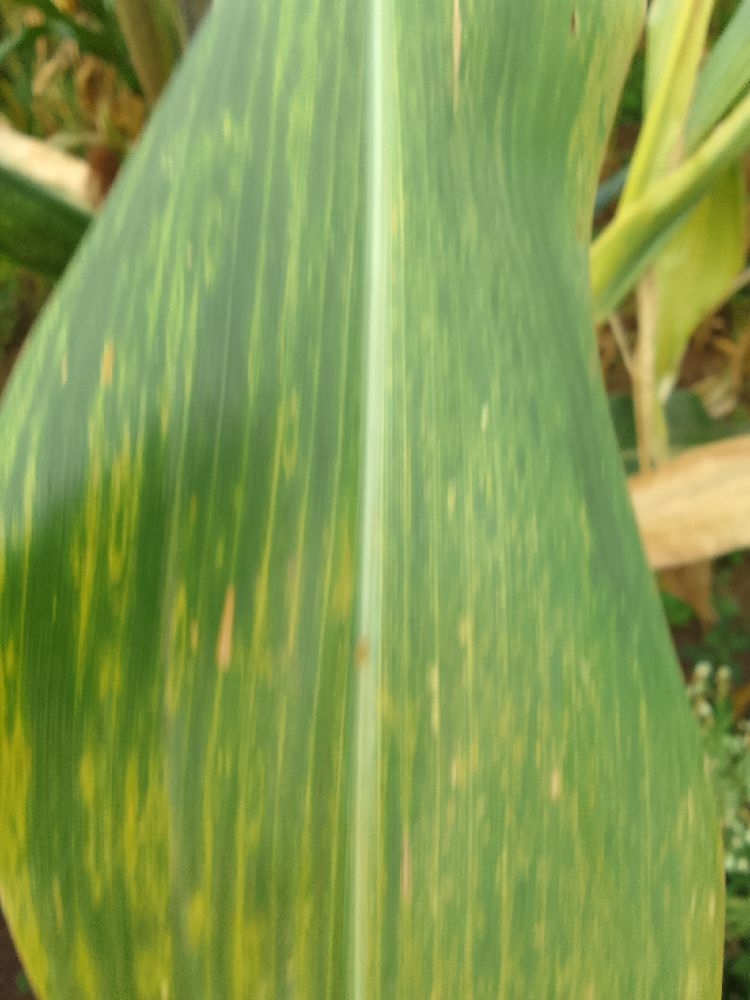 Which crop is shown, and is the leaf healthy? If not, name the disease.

maize, maize lethal necrosis
